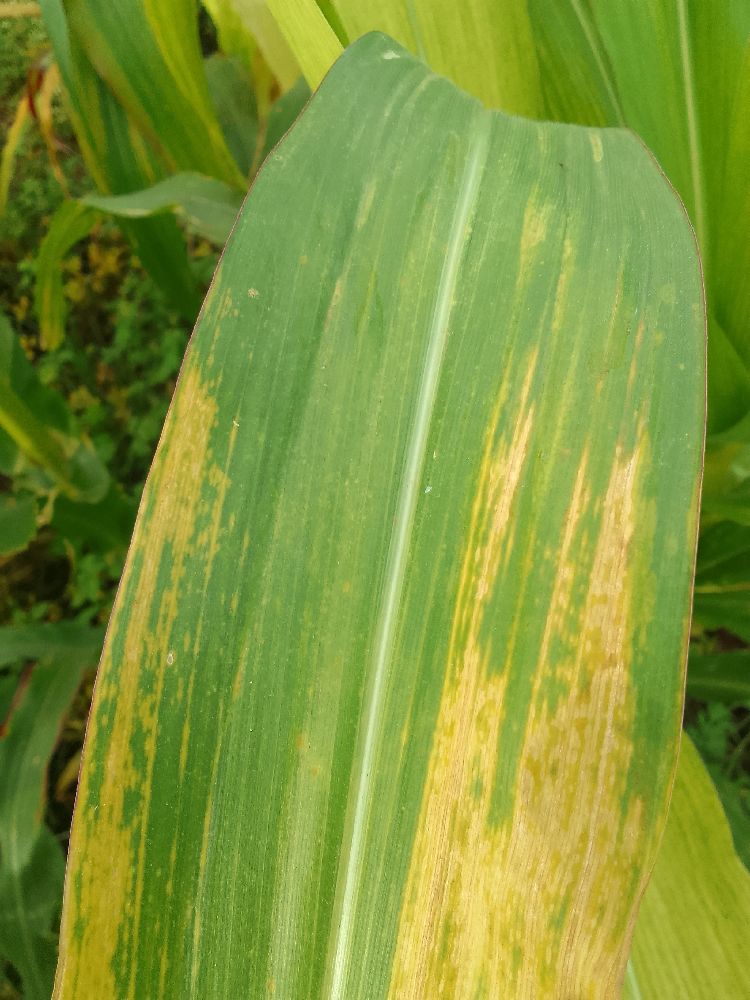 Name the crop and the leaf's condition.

maize, maize lethal necrosis
